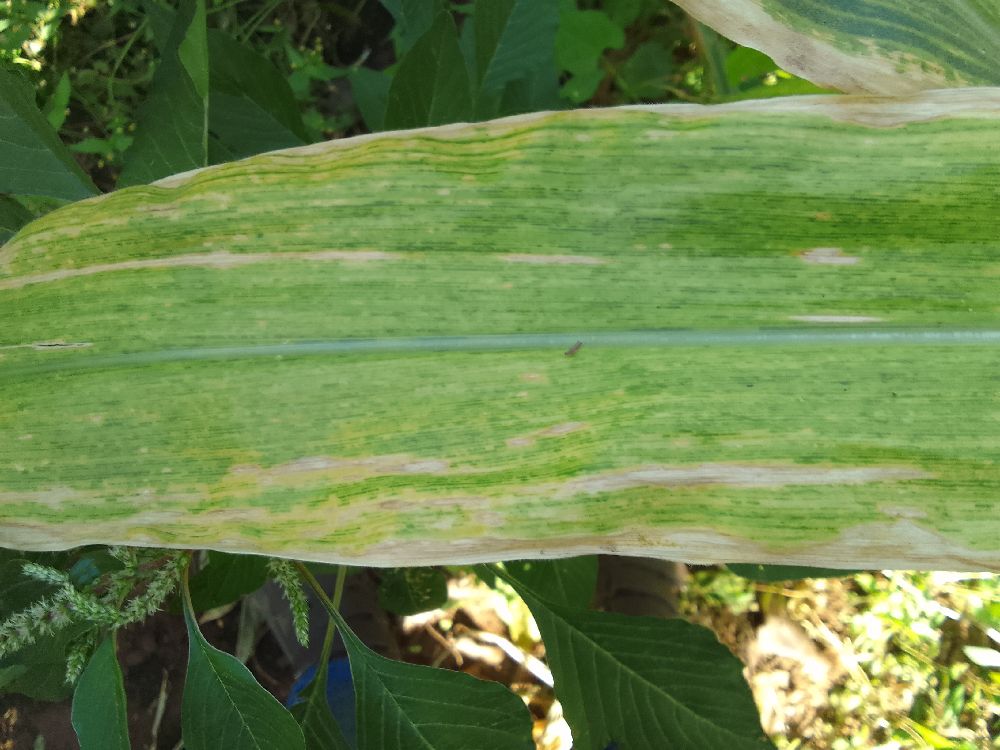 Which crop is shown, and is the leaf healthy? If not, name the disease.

maize, maize lethal necrosis
